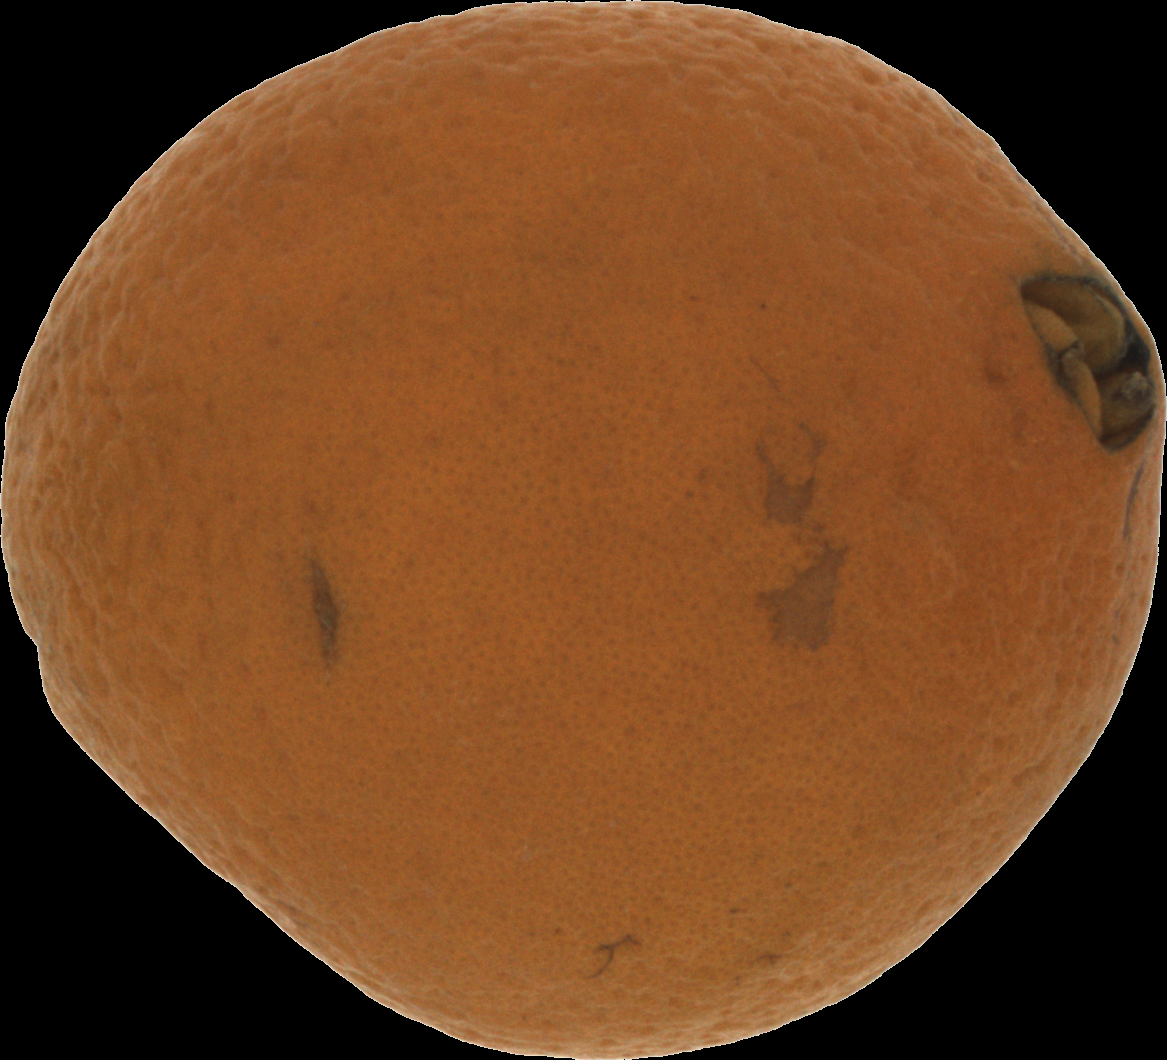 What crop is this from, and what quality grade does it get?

orange, bad
